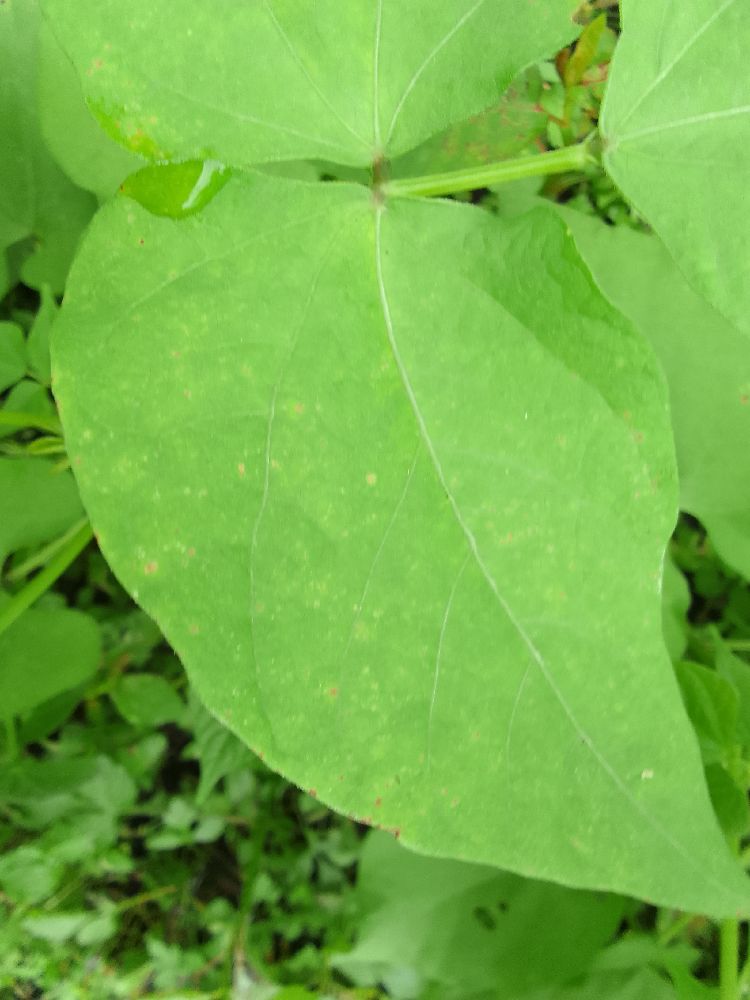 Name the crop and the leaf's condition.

common bean, healthy
